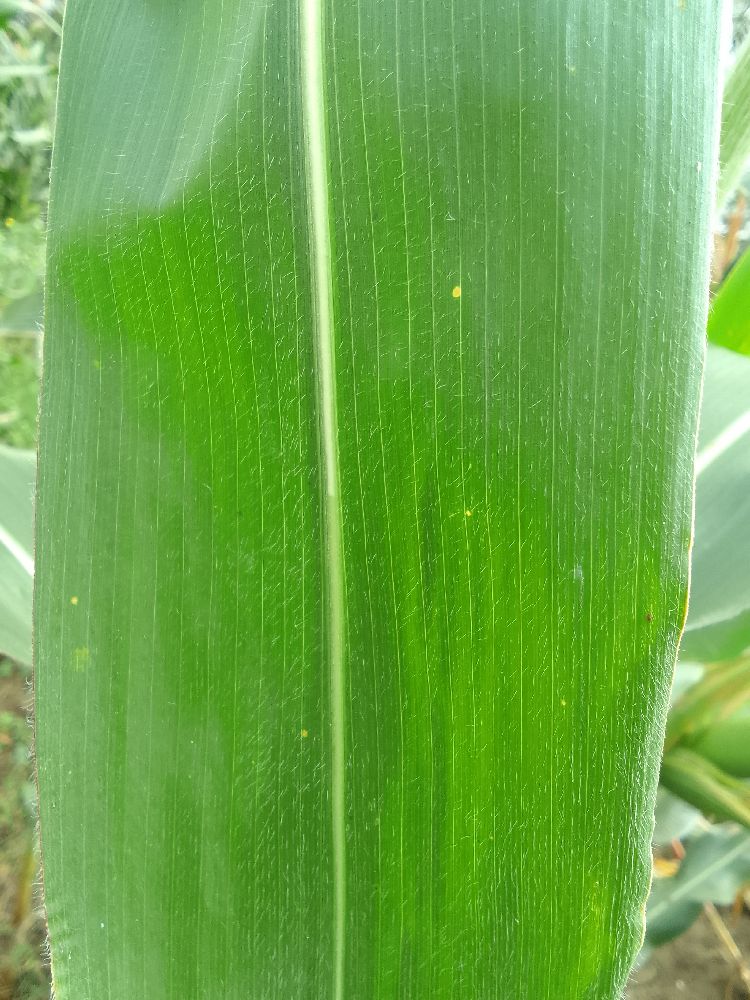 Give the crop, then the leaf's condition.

maize, healthy
